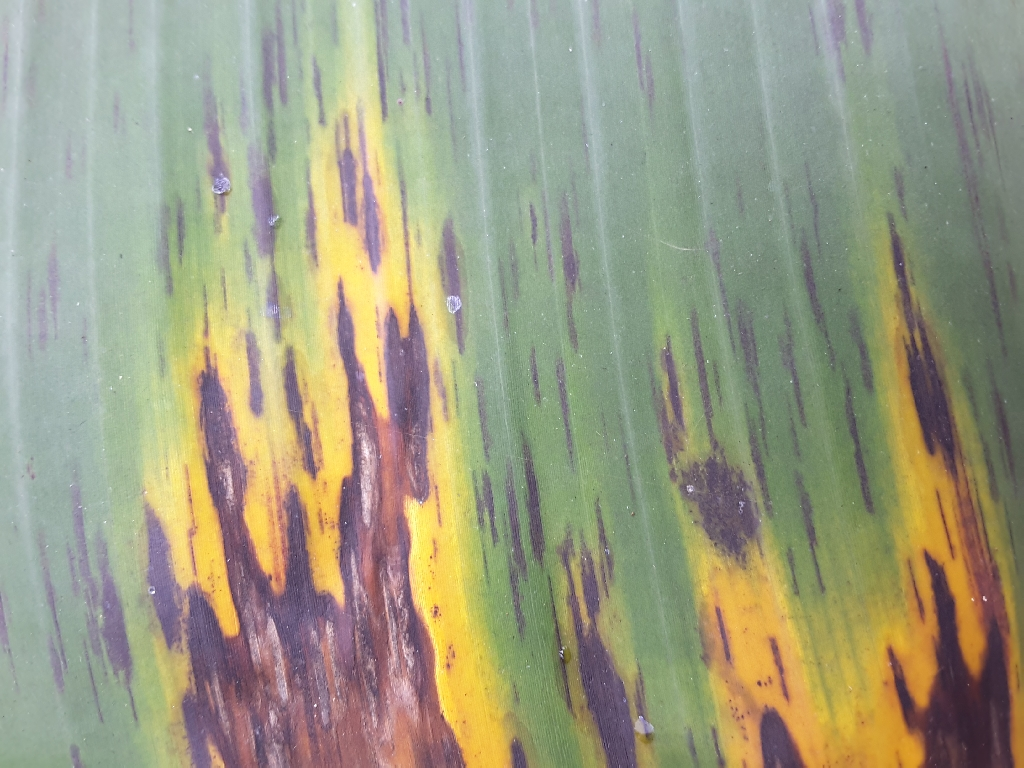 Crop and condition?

banana, black sigatoka
